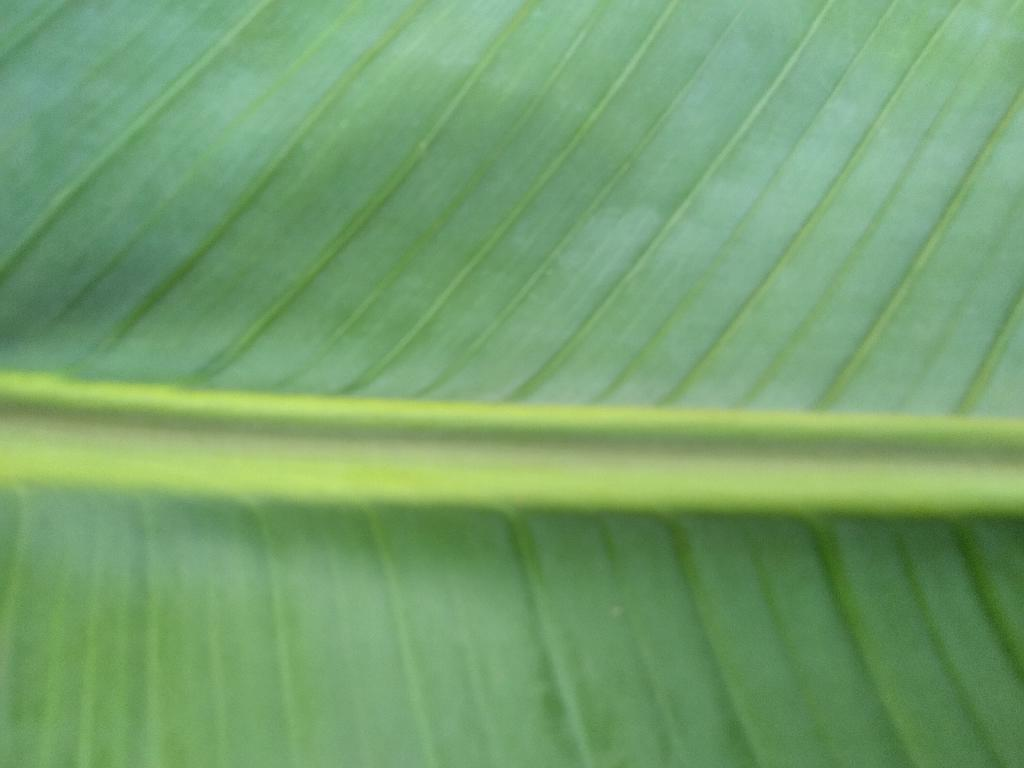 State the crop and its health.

banana, healthy
